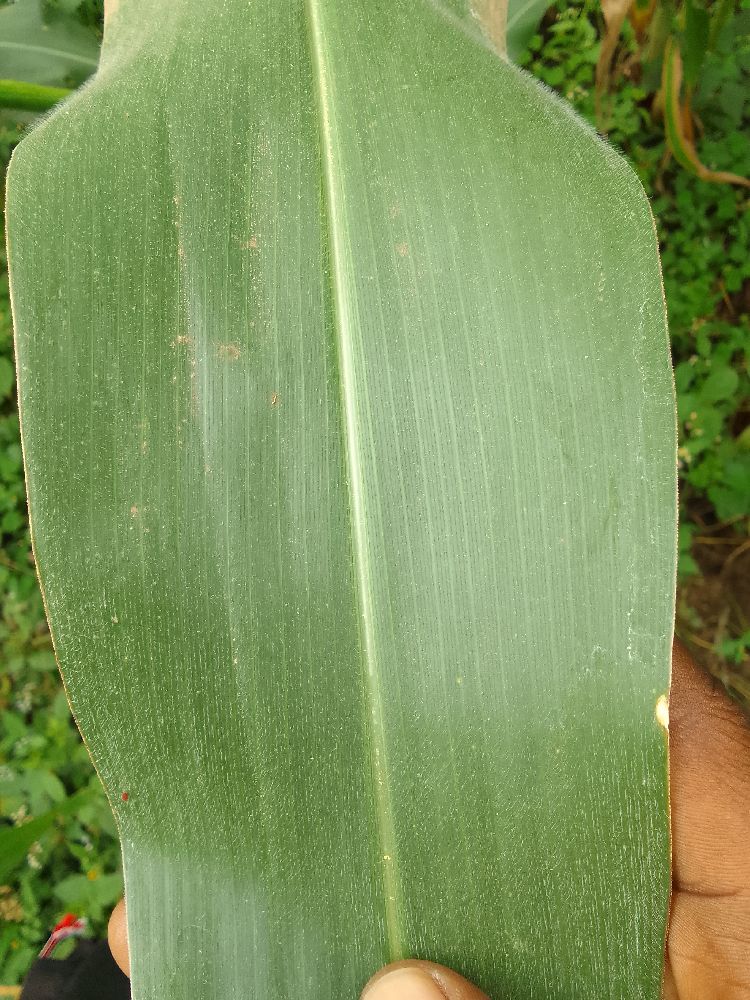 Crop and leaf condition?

maize, healthy
